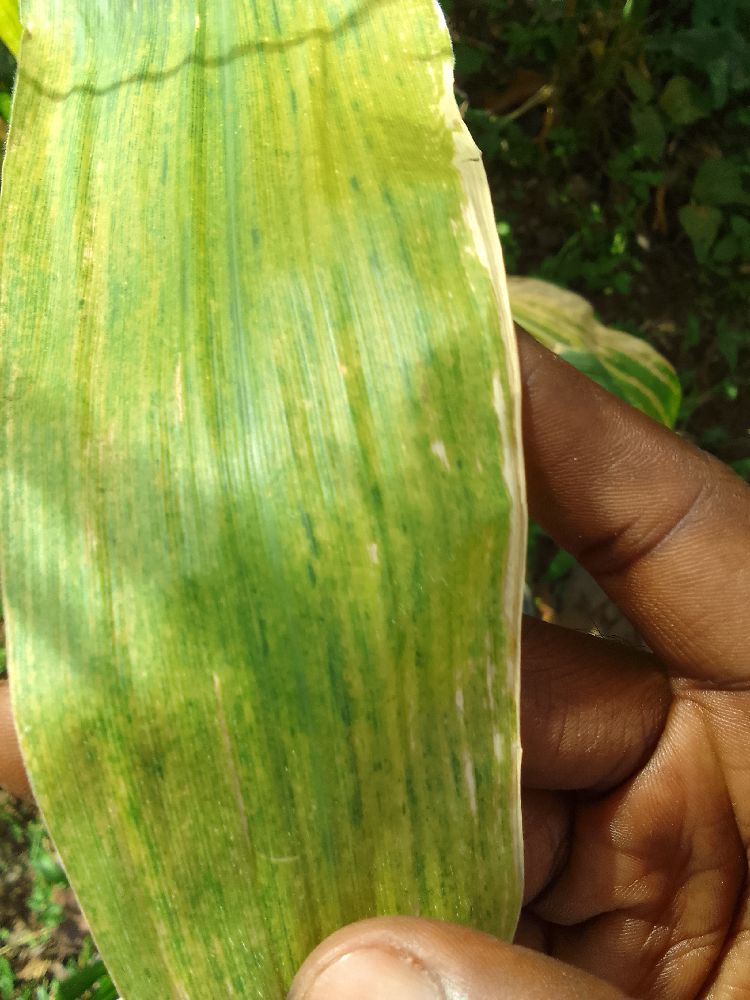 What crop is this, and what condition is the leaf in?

maize, maize lethal necrosis
